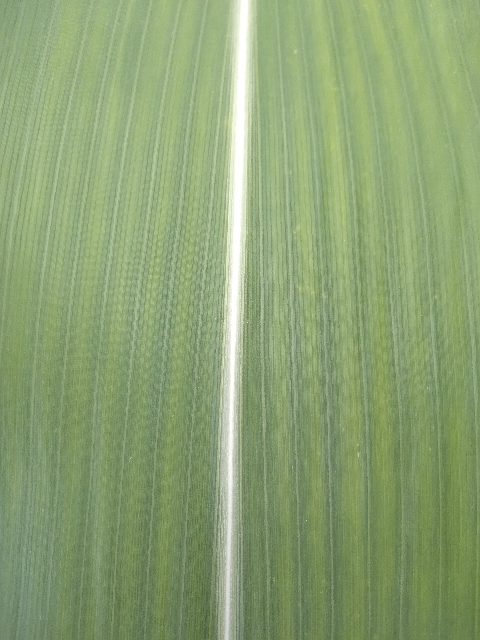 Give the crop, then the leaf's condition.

maize, healthy
